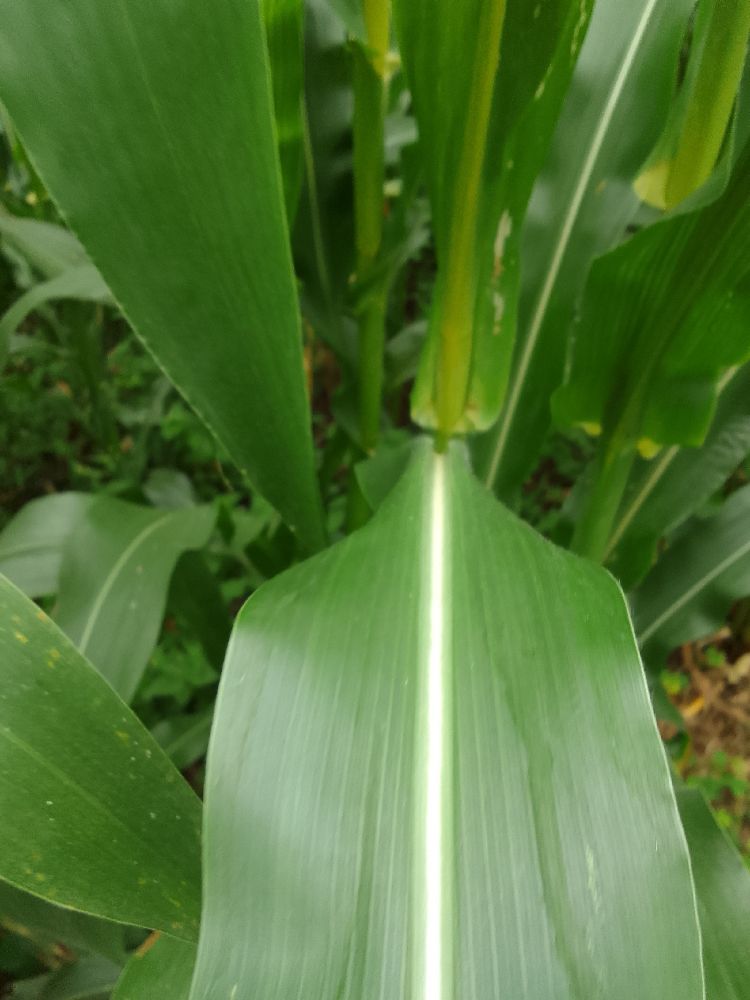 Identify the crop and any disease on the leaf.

maize, healthy
